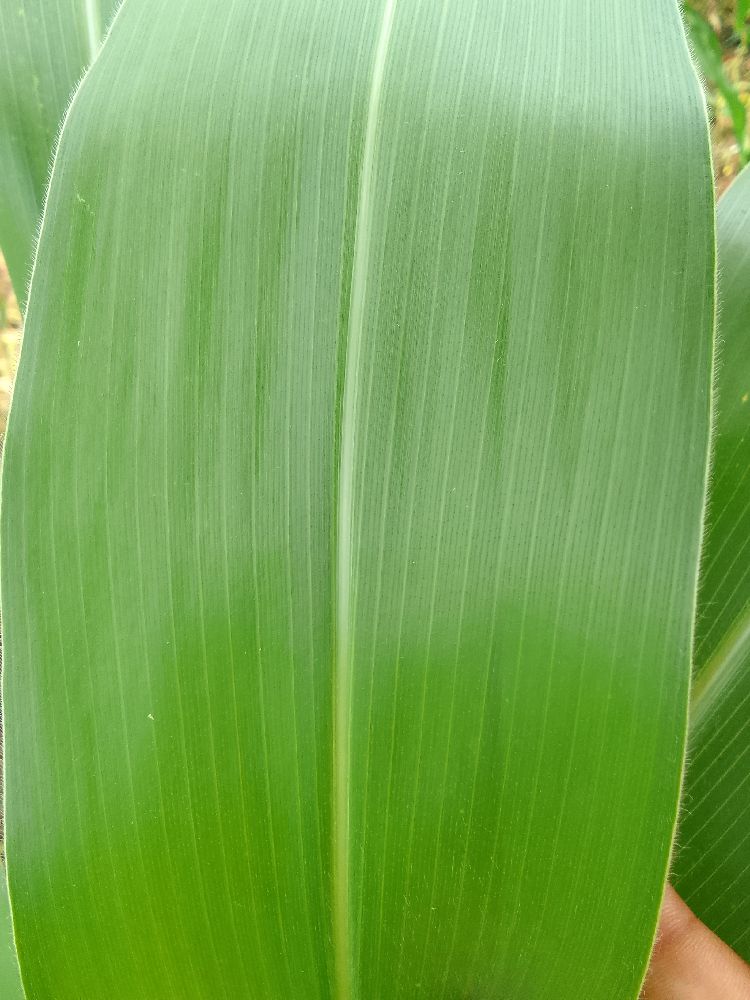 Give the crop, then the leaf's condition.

maize, healthy
